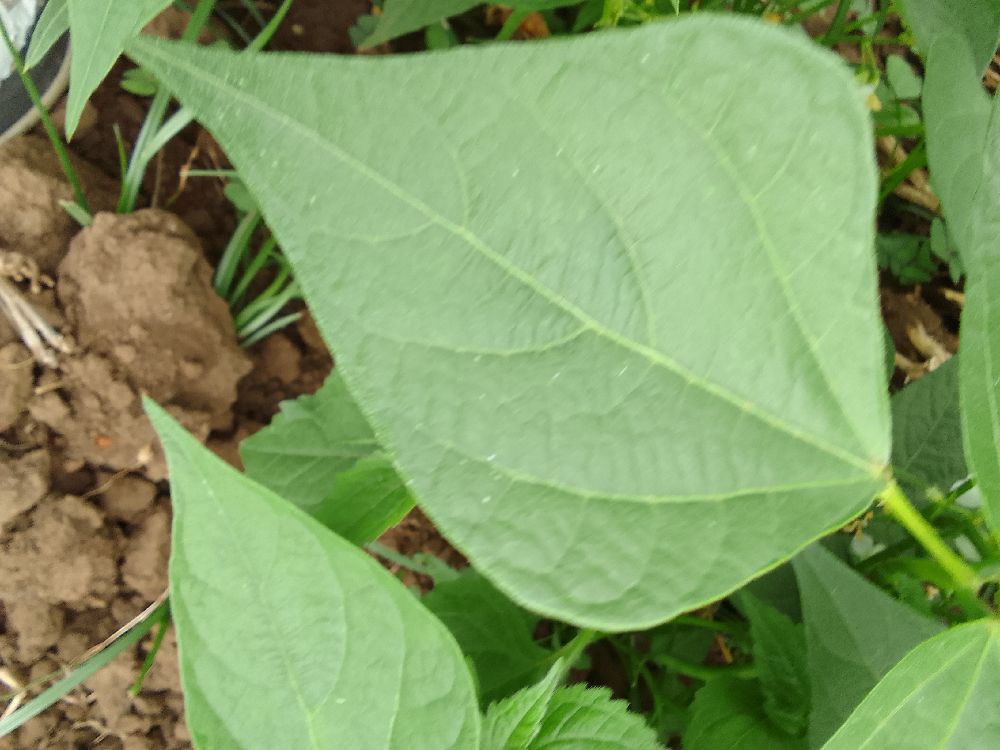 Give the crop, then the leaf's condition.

common bean, healthy
